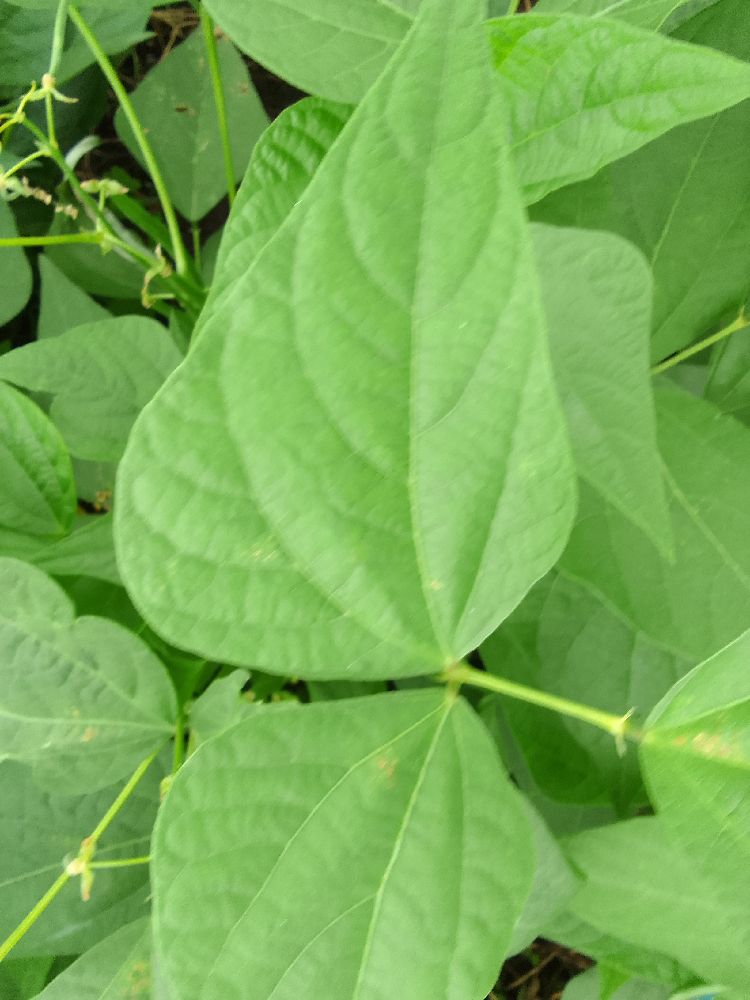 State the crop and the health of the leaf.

common bean, healthy
